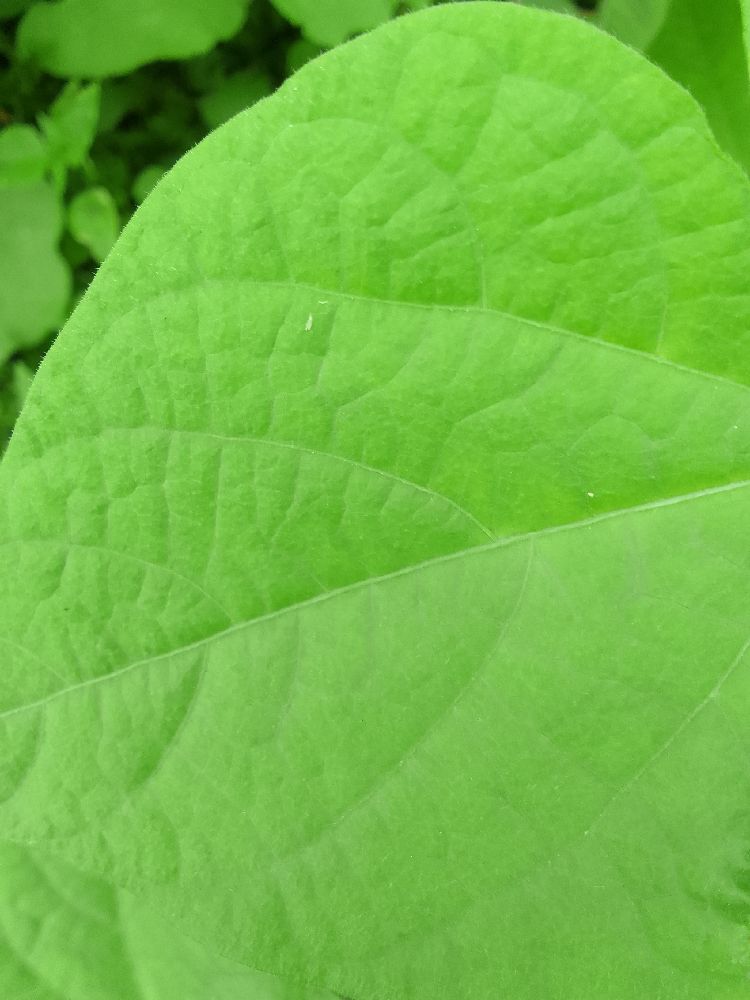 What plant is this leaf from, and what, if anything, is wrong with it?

common bean, healthy
